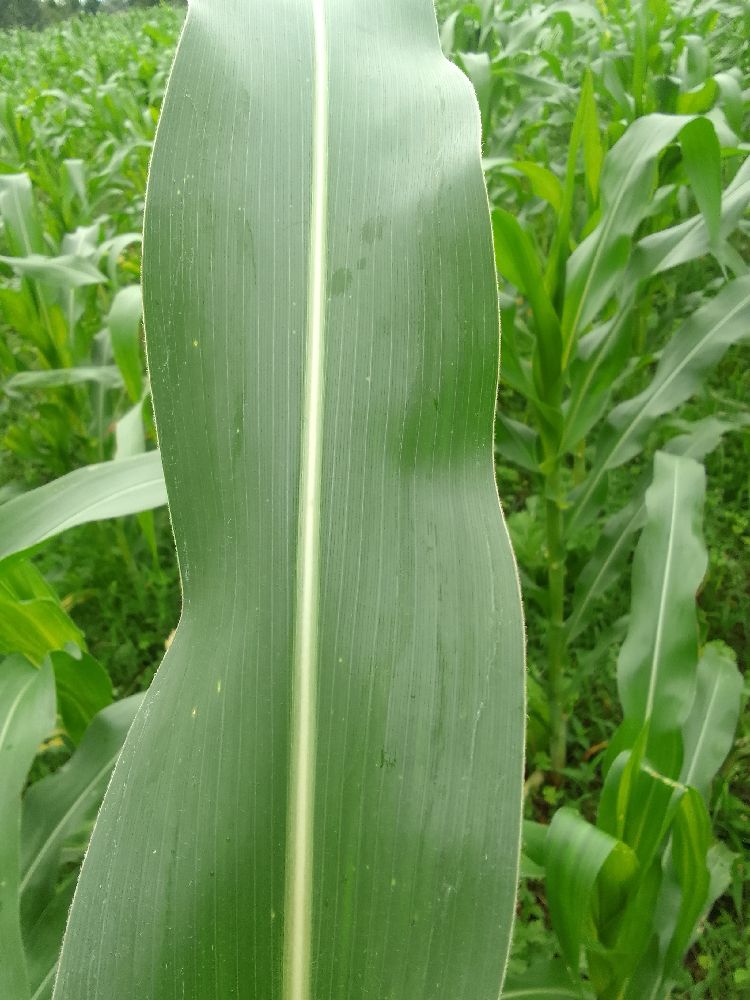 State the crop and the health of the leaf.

maize, healthy
